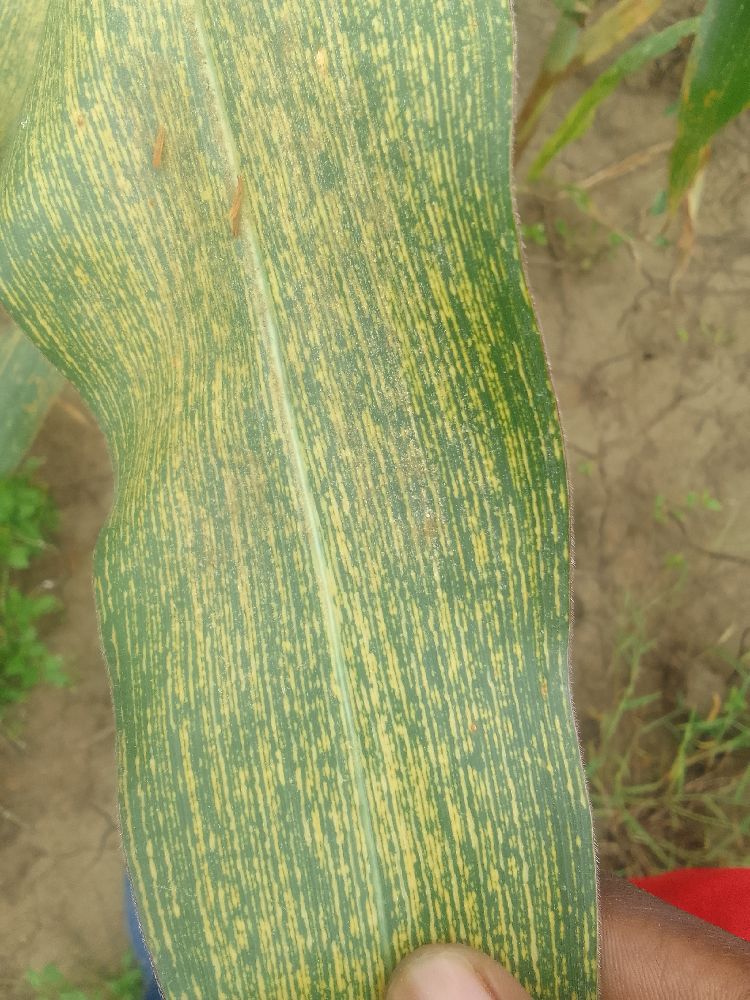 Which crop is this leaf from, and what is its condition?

maize, maize streak virus
